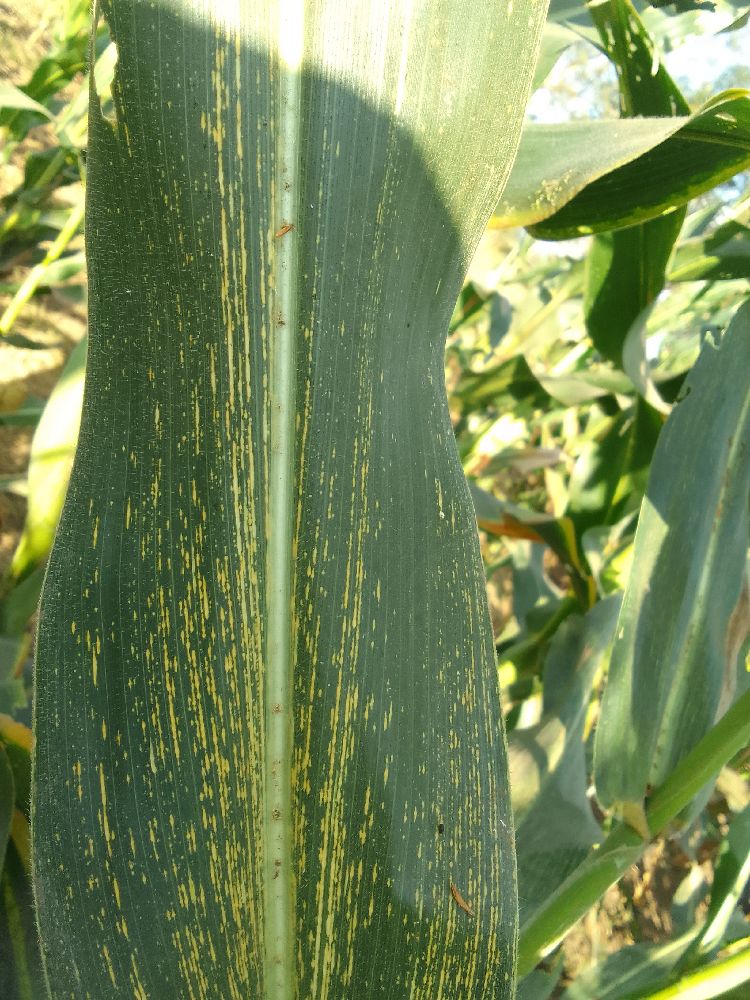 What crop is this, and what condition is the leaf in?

maize, maize streak virus
